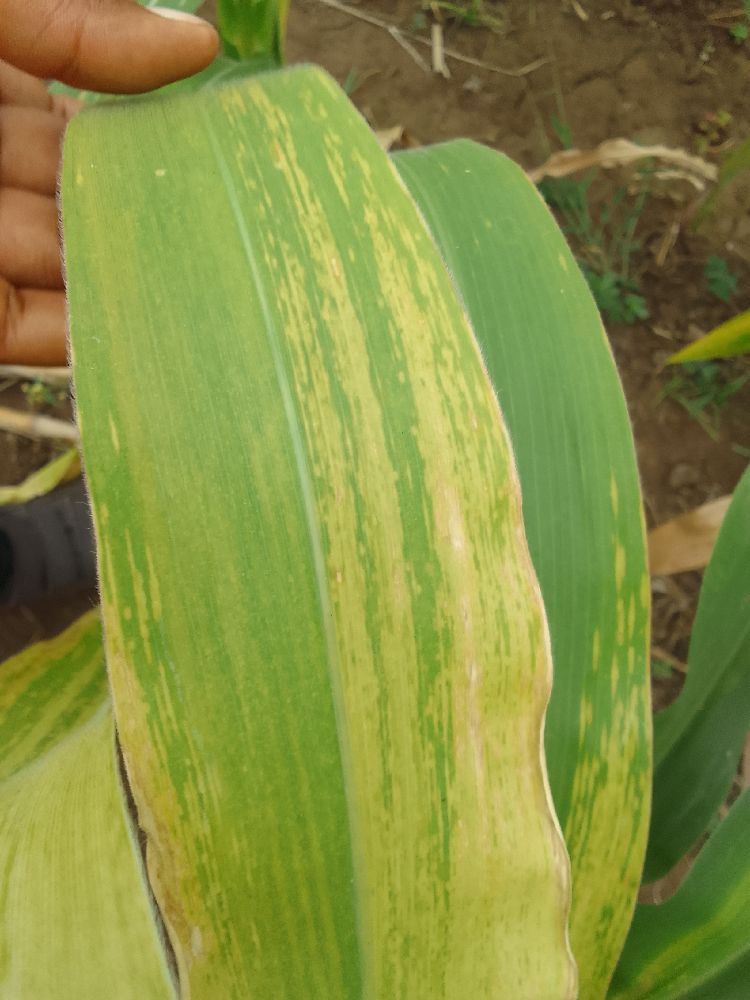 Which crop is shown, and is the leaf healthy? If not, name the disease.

maize, maize lethal necrosis
